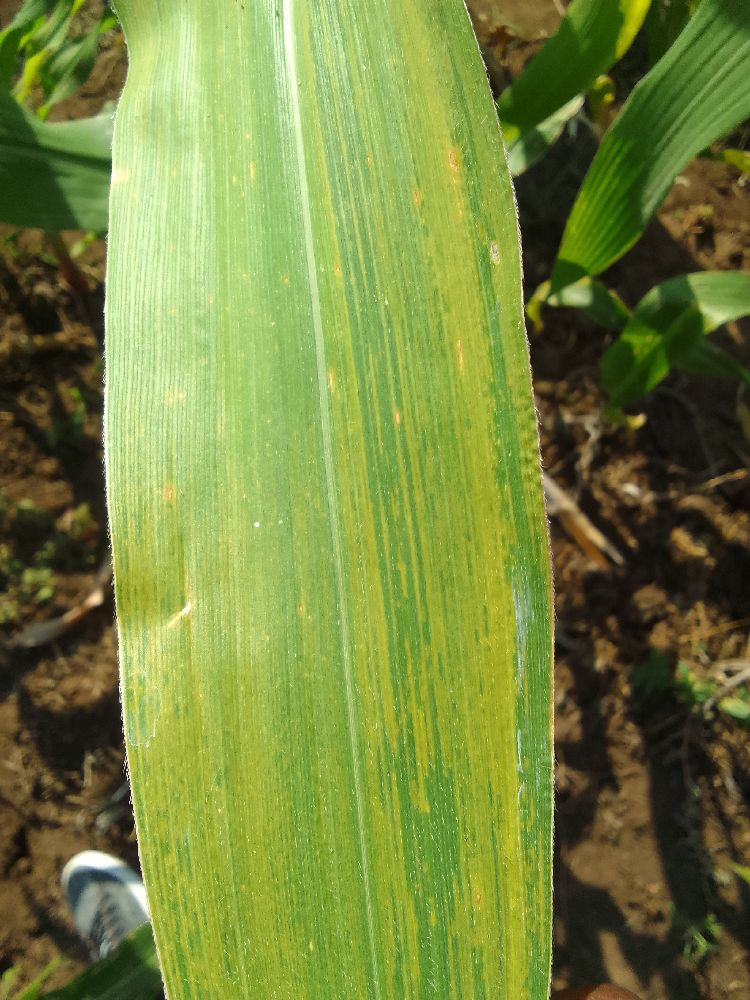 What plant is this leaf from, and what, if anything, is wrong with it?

maize, maize lethal necrosis
